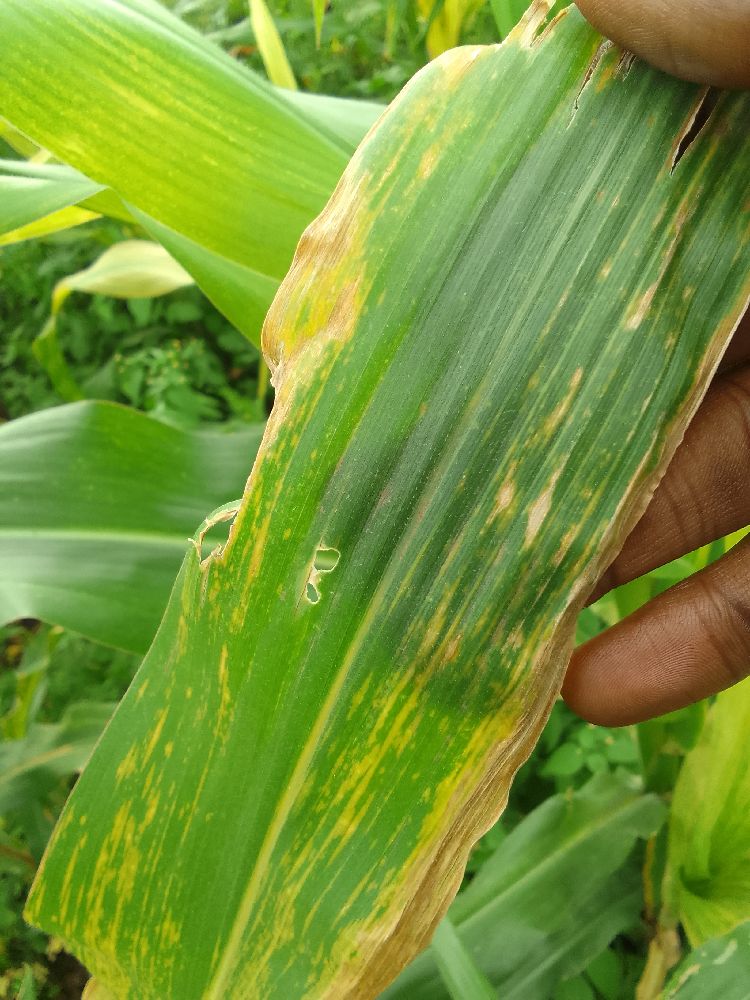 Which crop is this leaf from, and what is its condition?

maize, maize lethal necrosis
